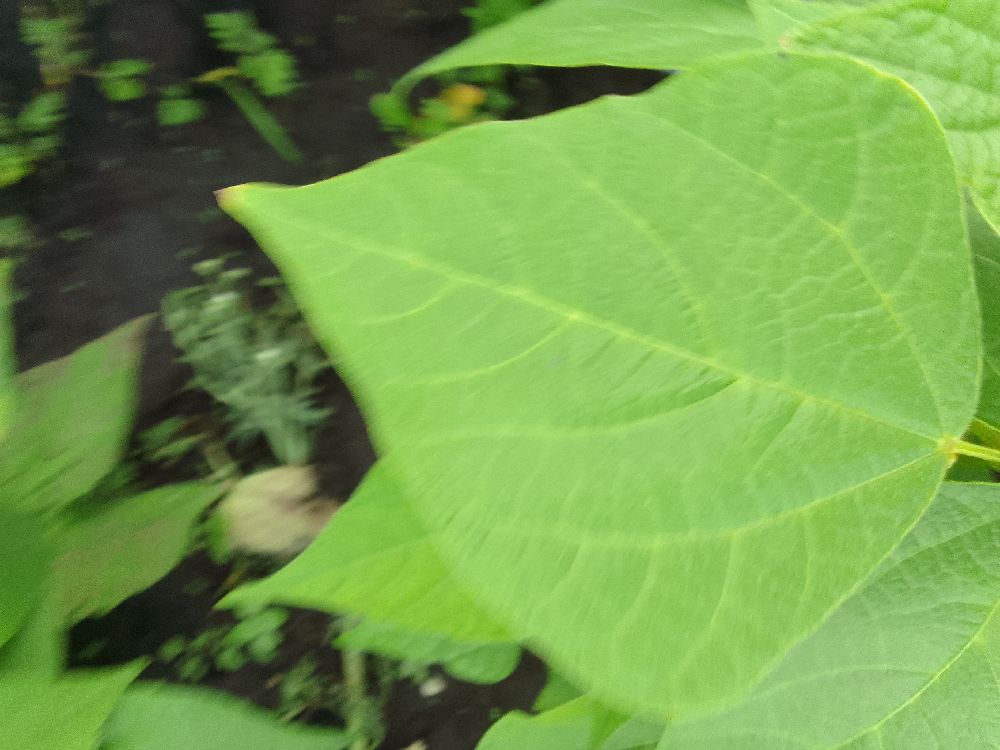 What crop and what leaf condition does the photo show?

common bean, healthy
